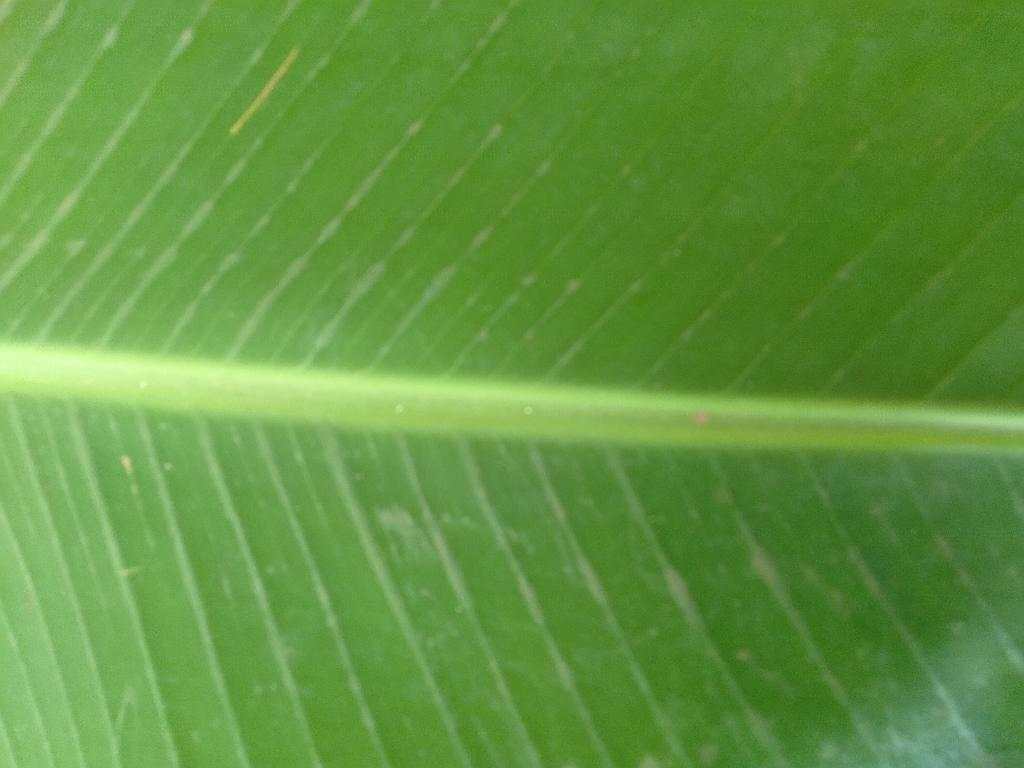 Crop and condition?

banana, healthy
